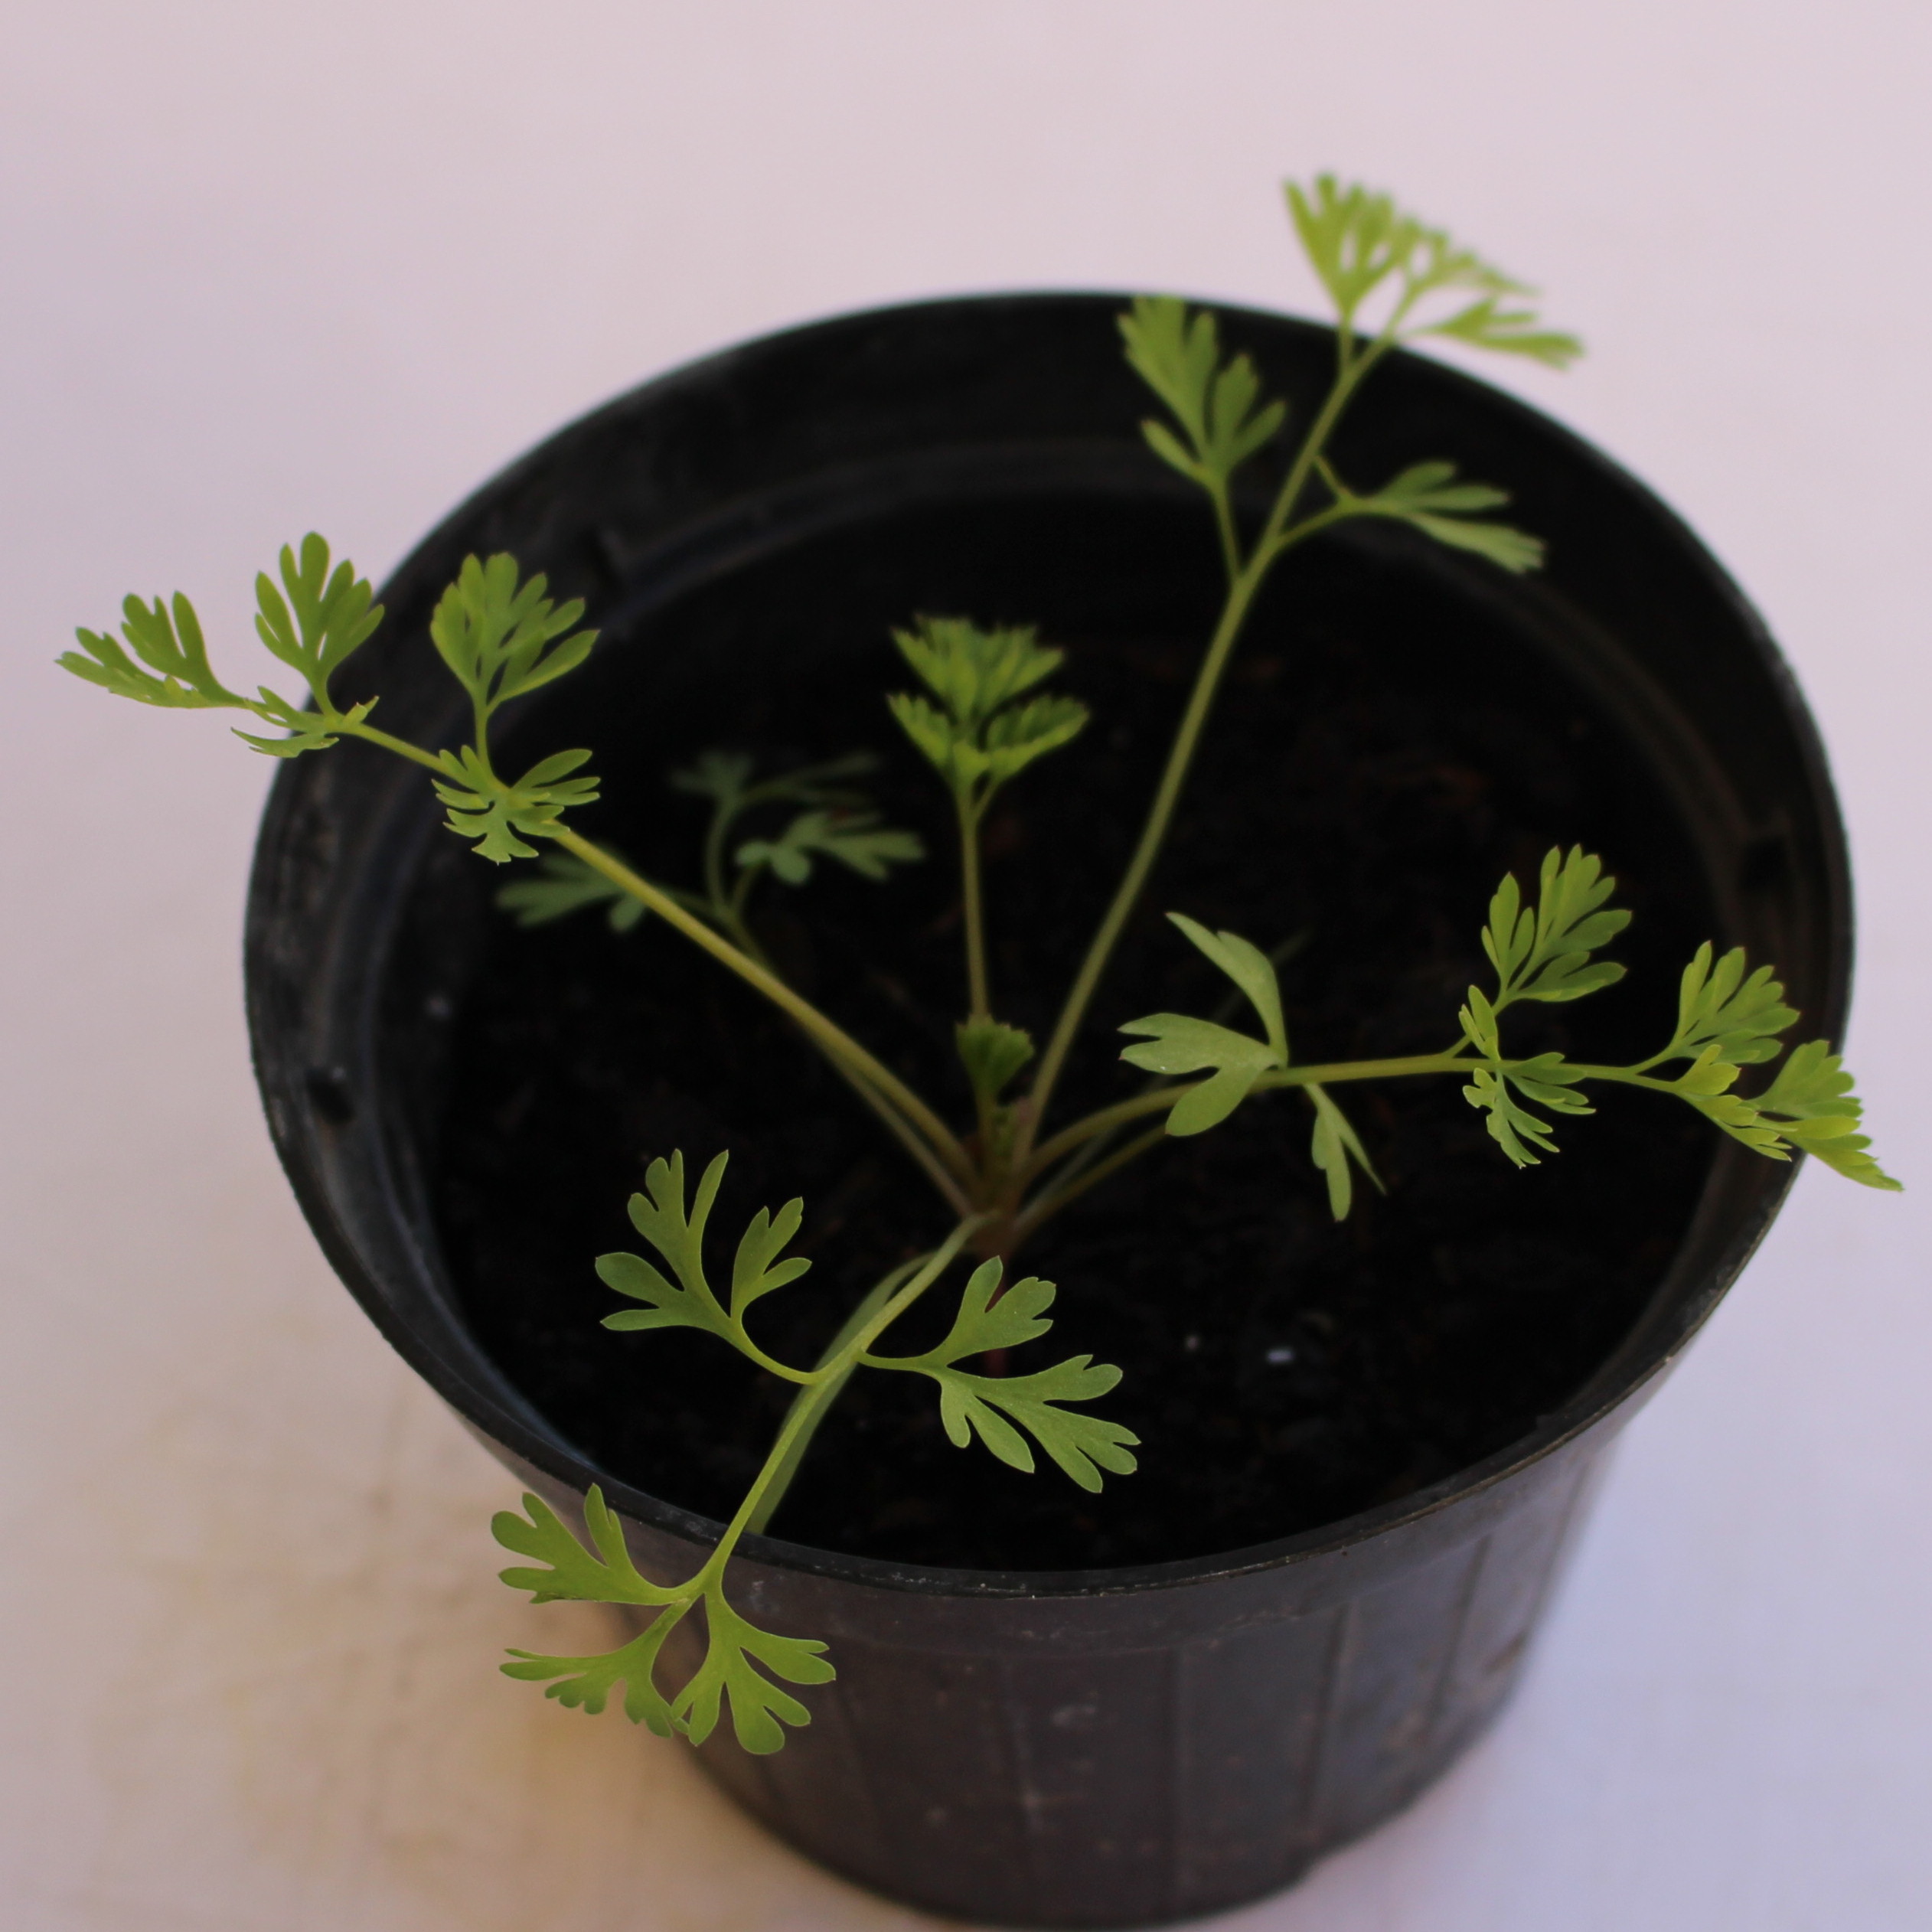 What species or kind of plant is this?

Fumaria officinalis
